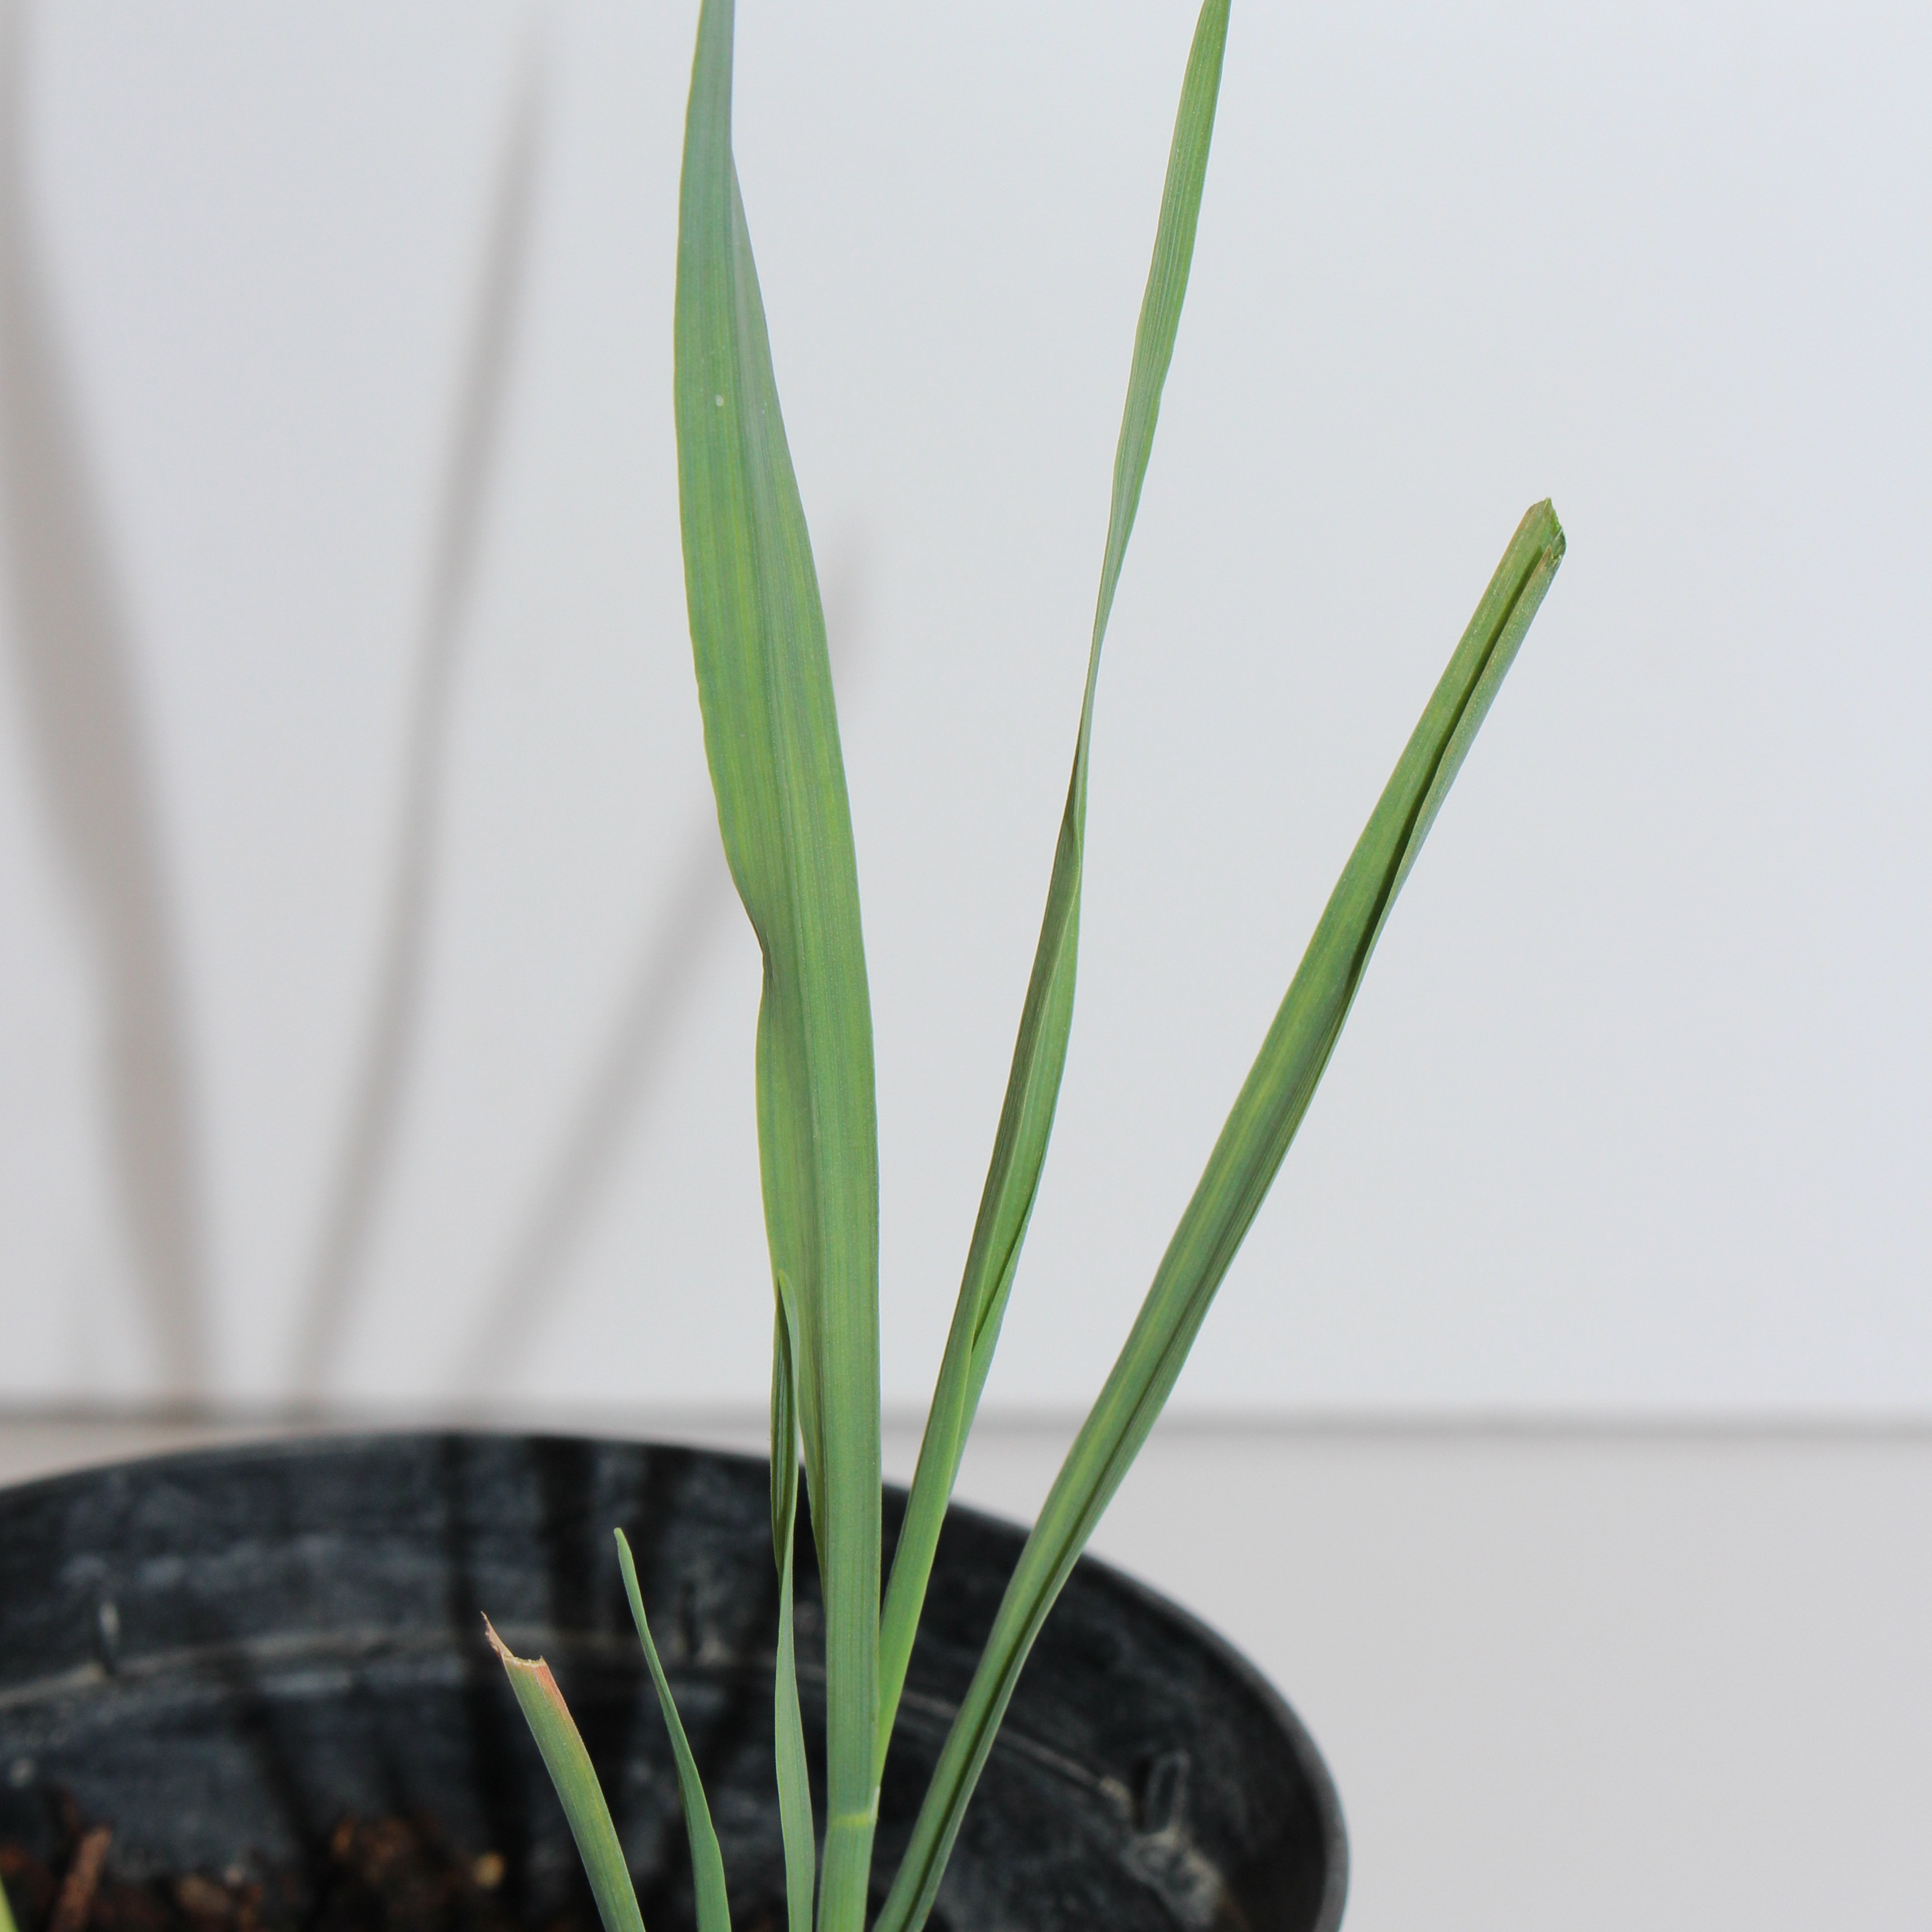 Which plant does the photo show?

Avena sterilis
